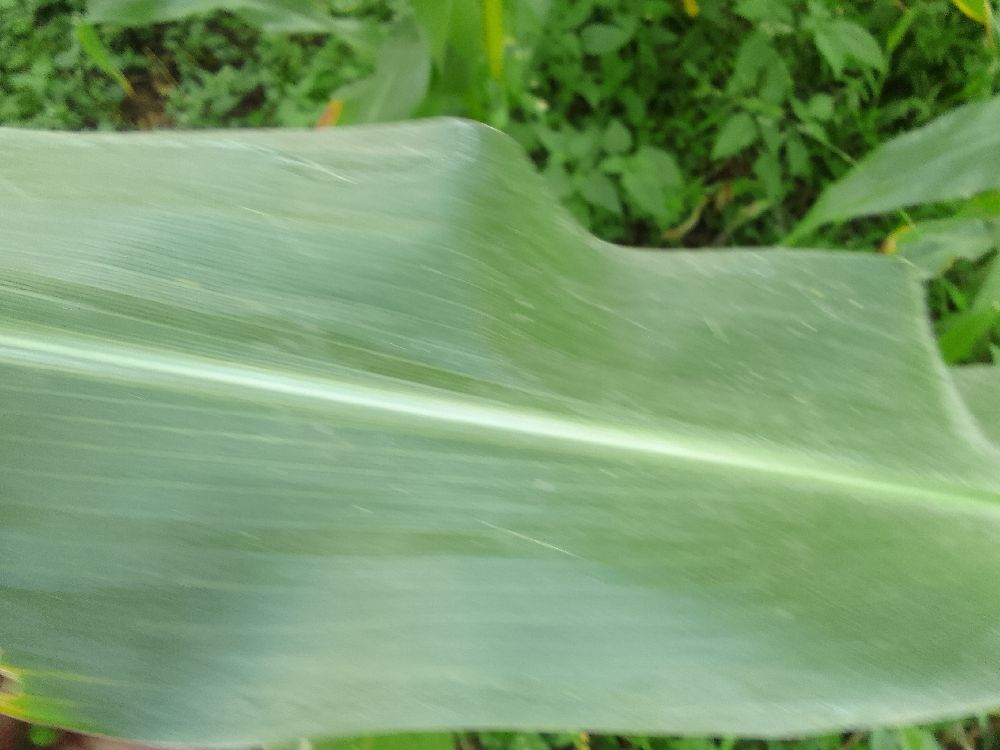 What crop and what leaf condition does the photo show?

maize, healthy
